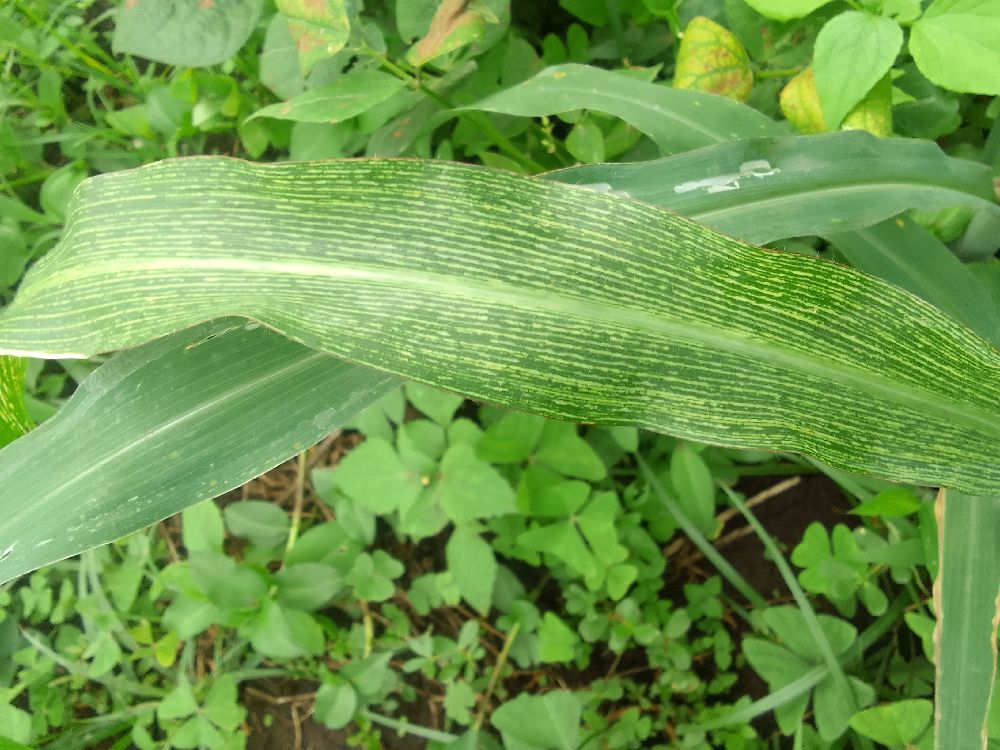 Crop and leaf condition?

maize, maize streak virus
